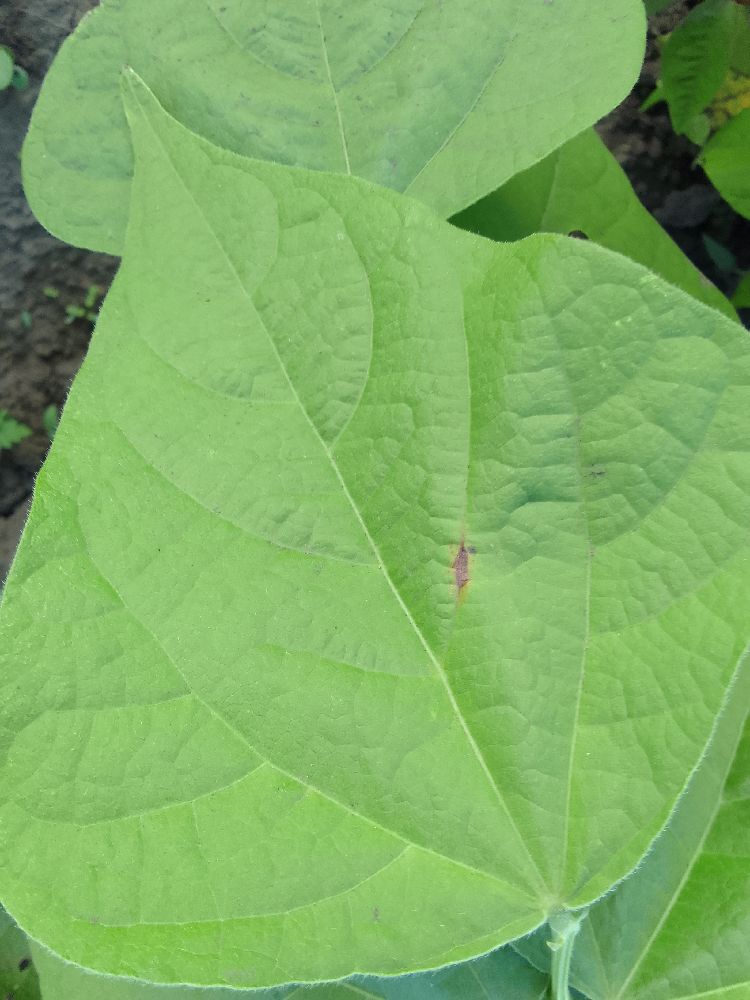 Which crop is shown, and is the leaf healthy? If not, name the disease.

common bean, healthy
